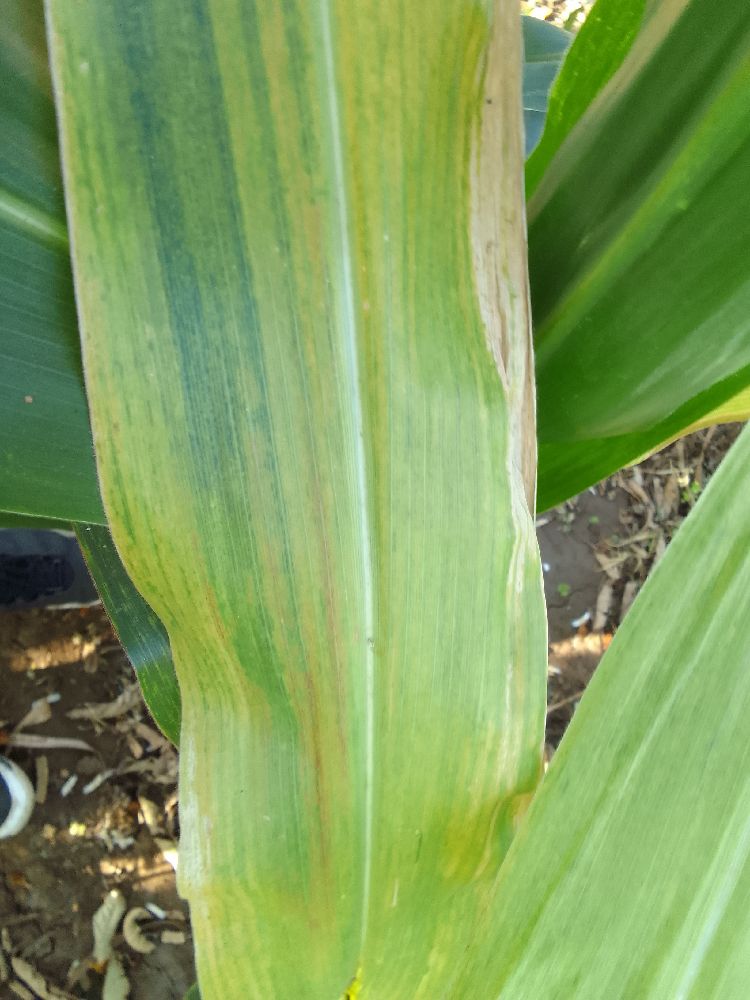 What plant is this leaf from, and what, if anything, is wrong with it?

maize, maize lethal necrosis
